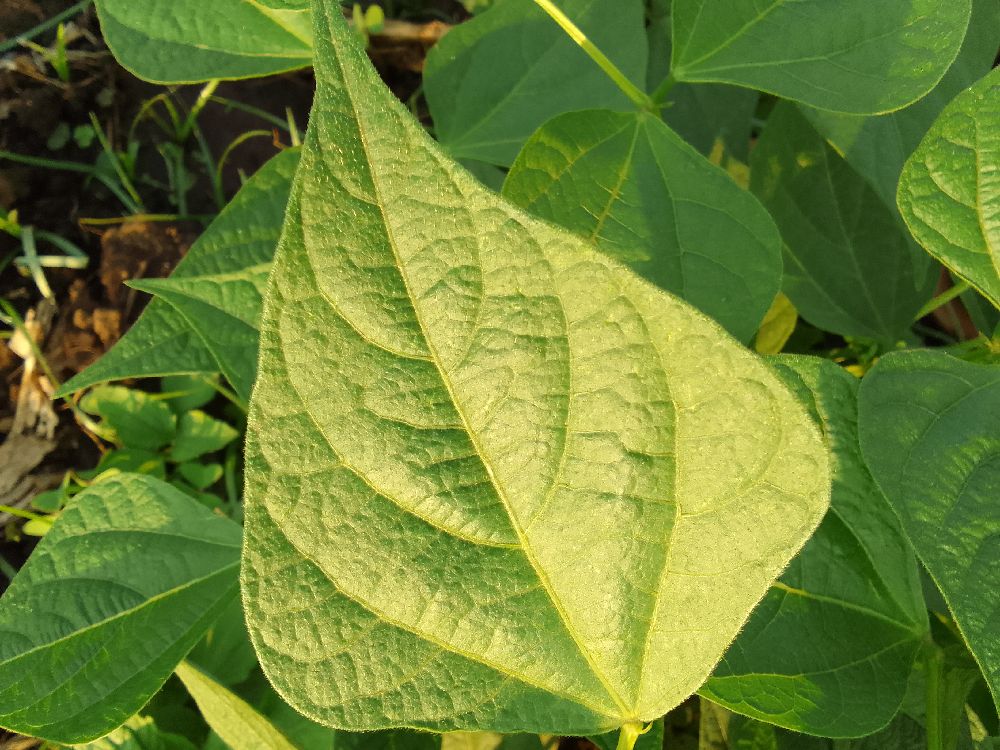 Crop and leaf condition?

common bean, healthy
